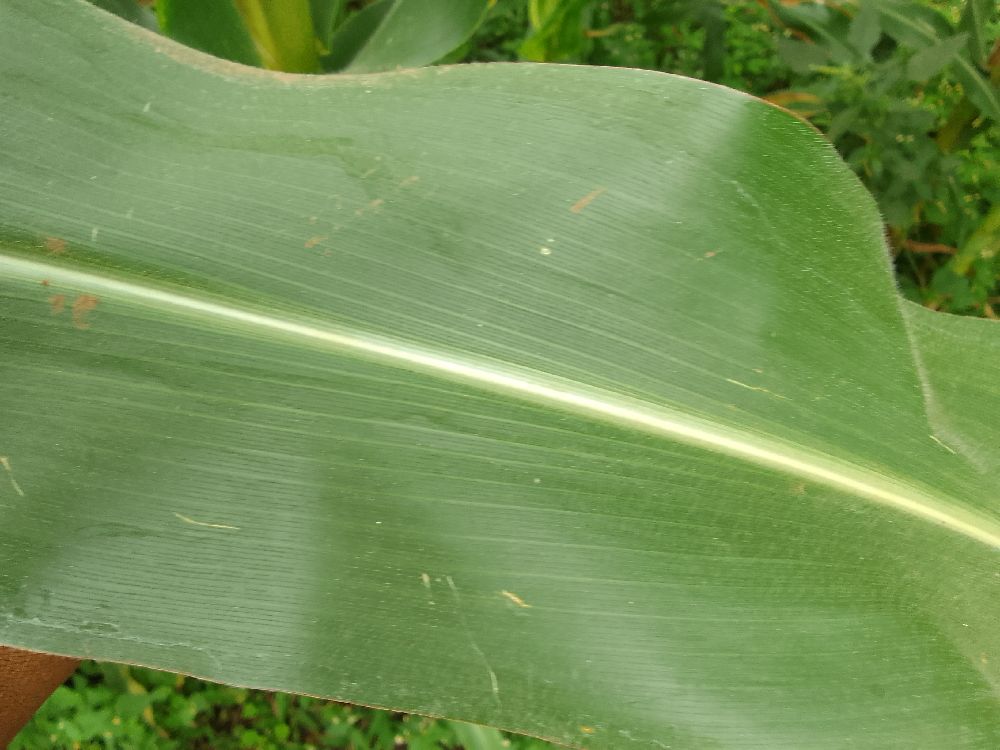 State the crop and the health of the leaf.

maize, healthy
